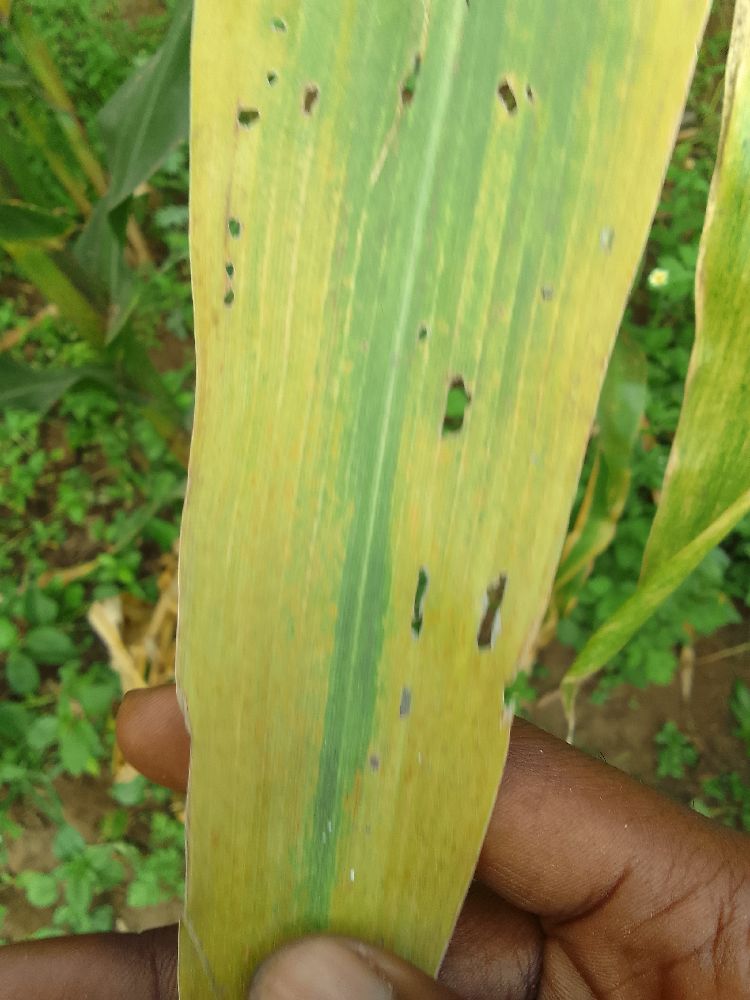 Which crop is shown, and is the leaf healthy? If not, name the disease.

maize, maize lethal necrosis
